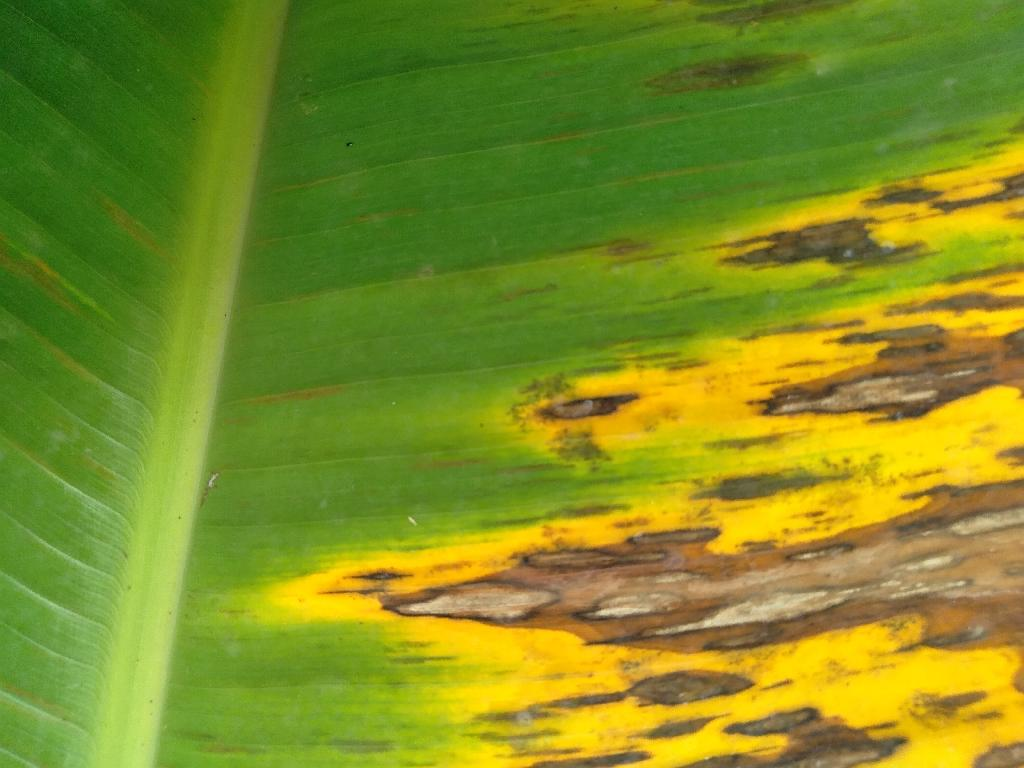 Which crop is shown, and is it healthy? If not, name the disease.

banana, black sigatoka
